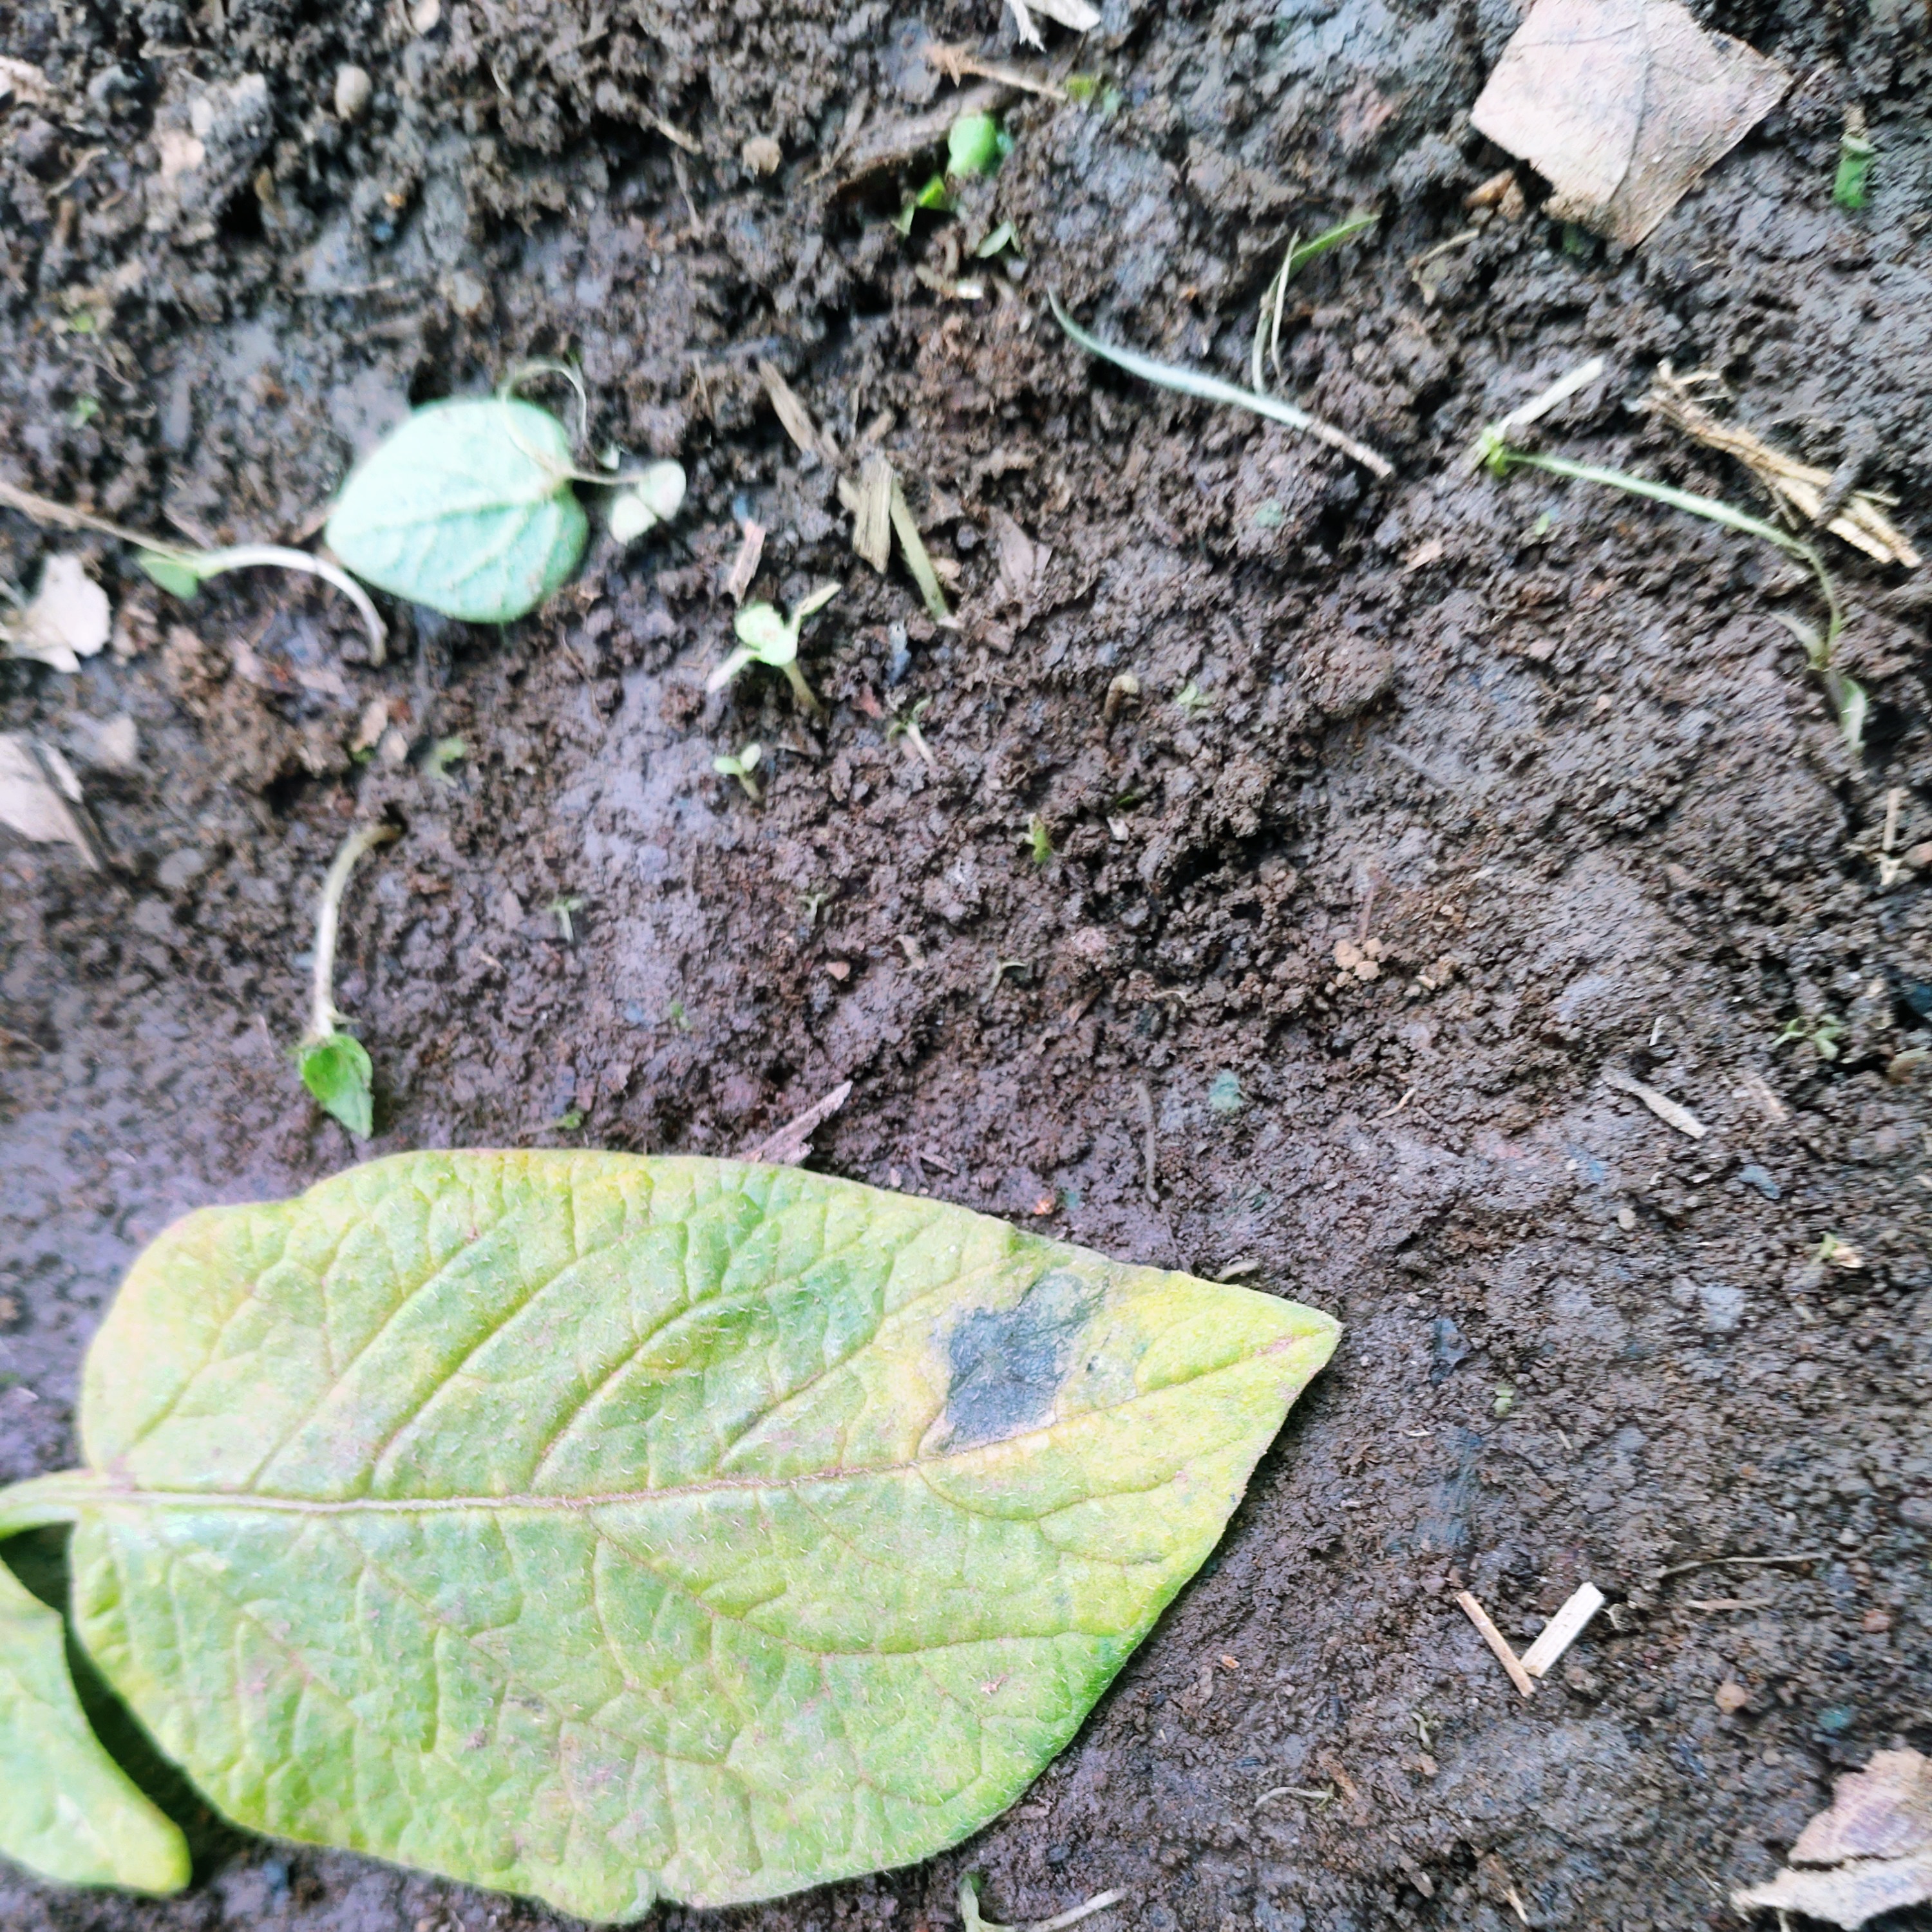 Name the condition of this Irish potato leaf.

late blight
